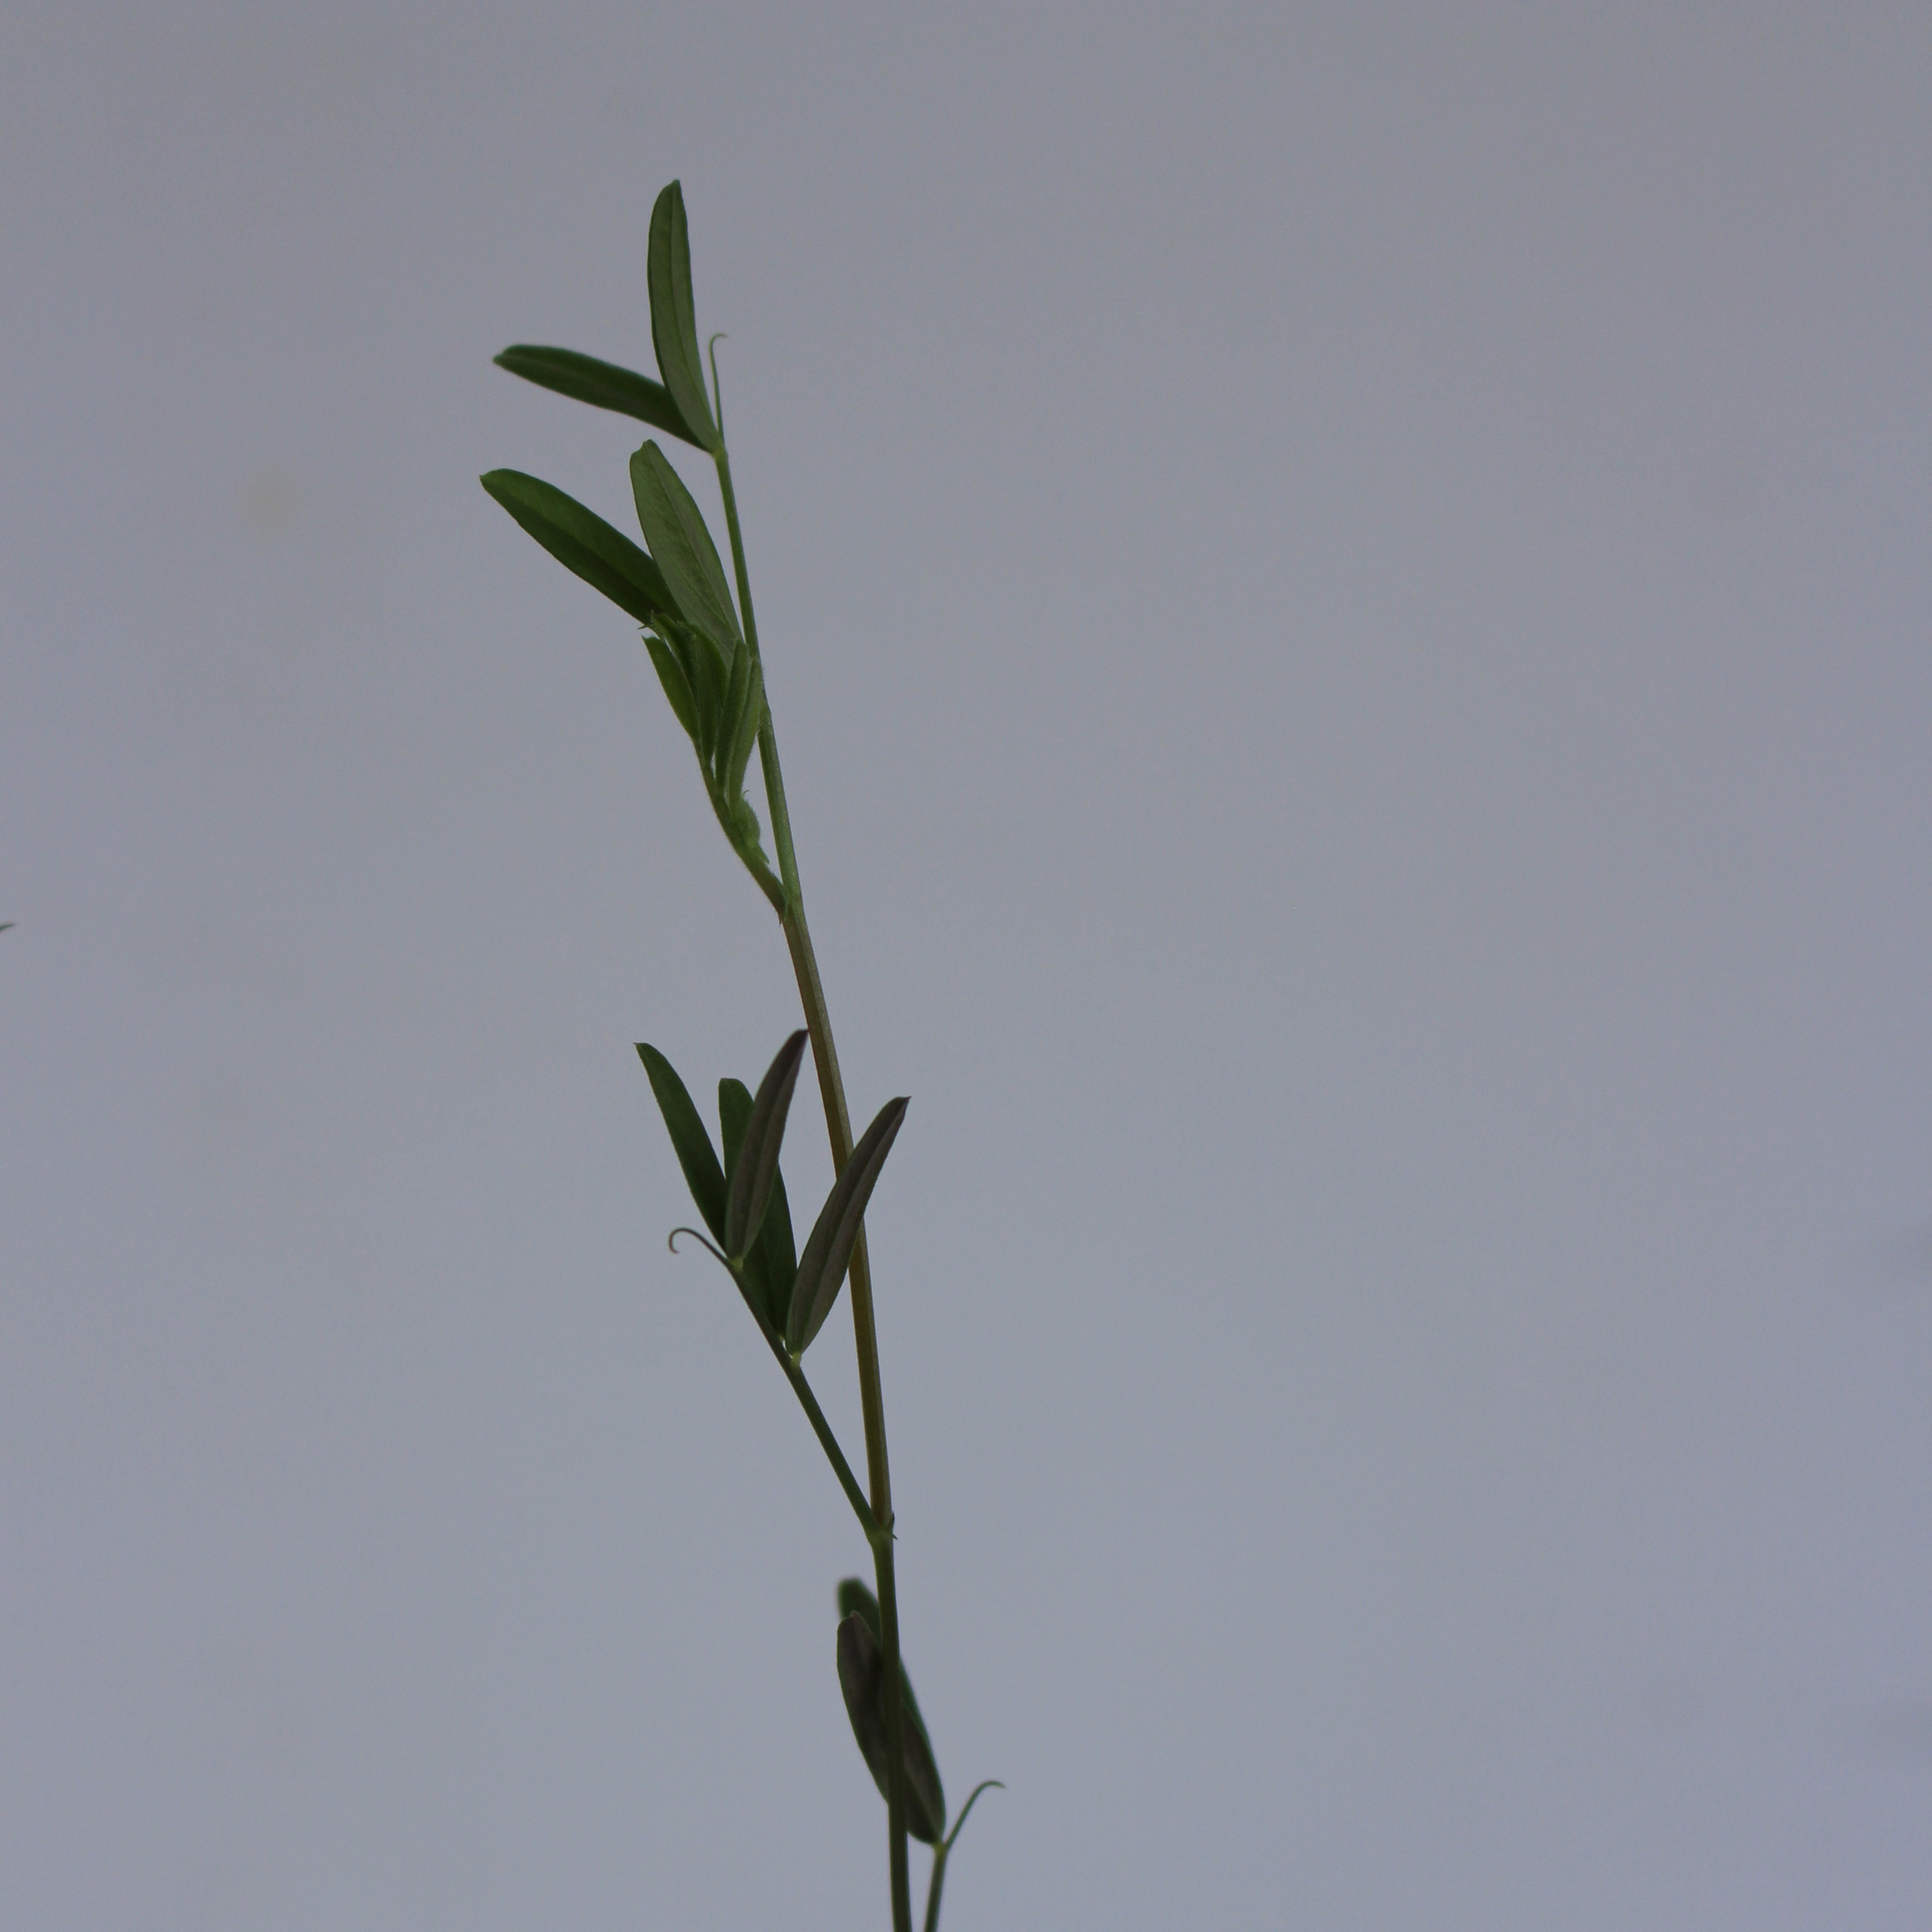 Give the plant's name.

Vicia sativa
